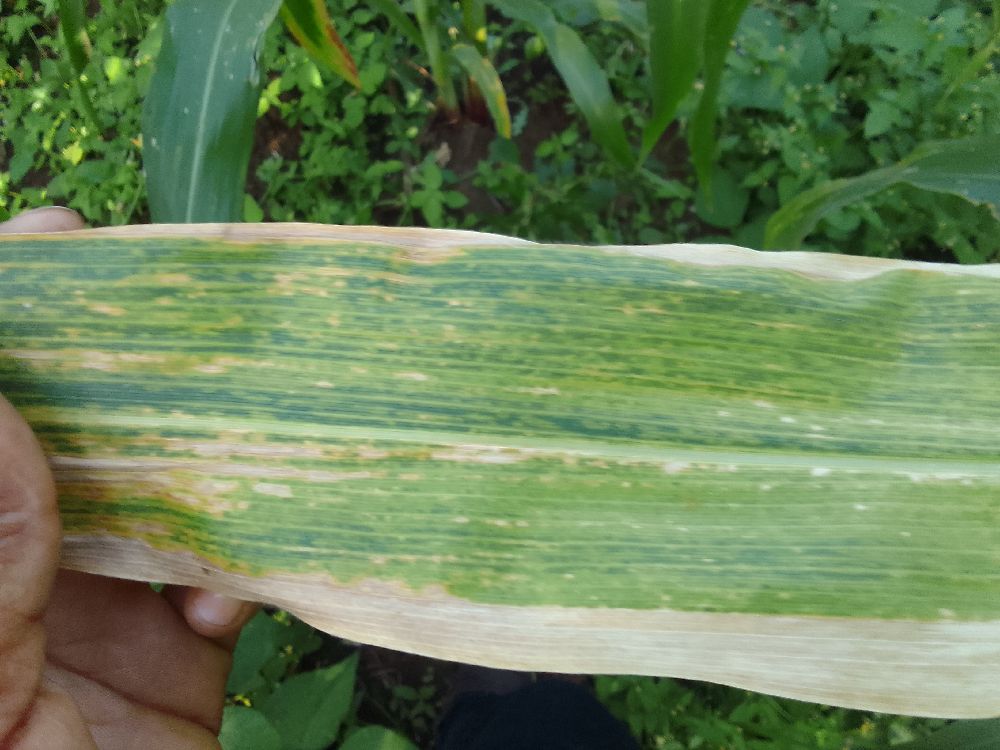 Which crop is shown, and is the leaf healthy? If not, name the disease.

maize, maize lethal necrosis
